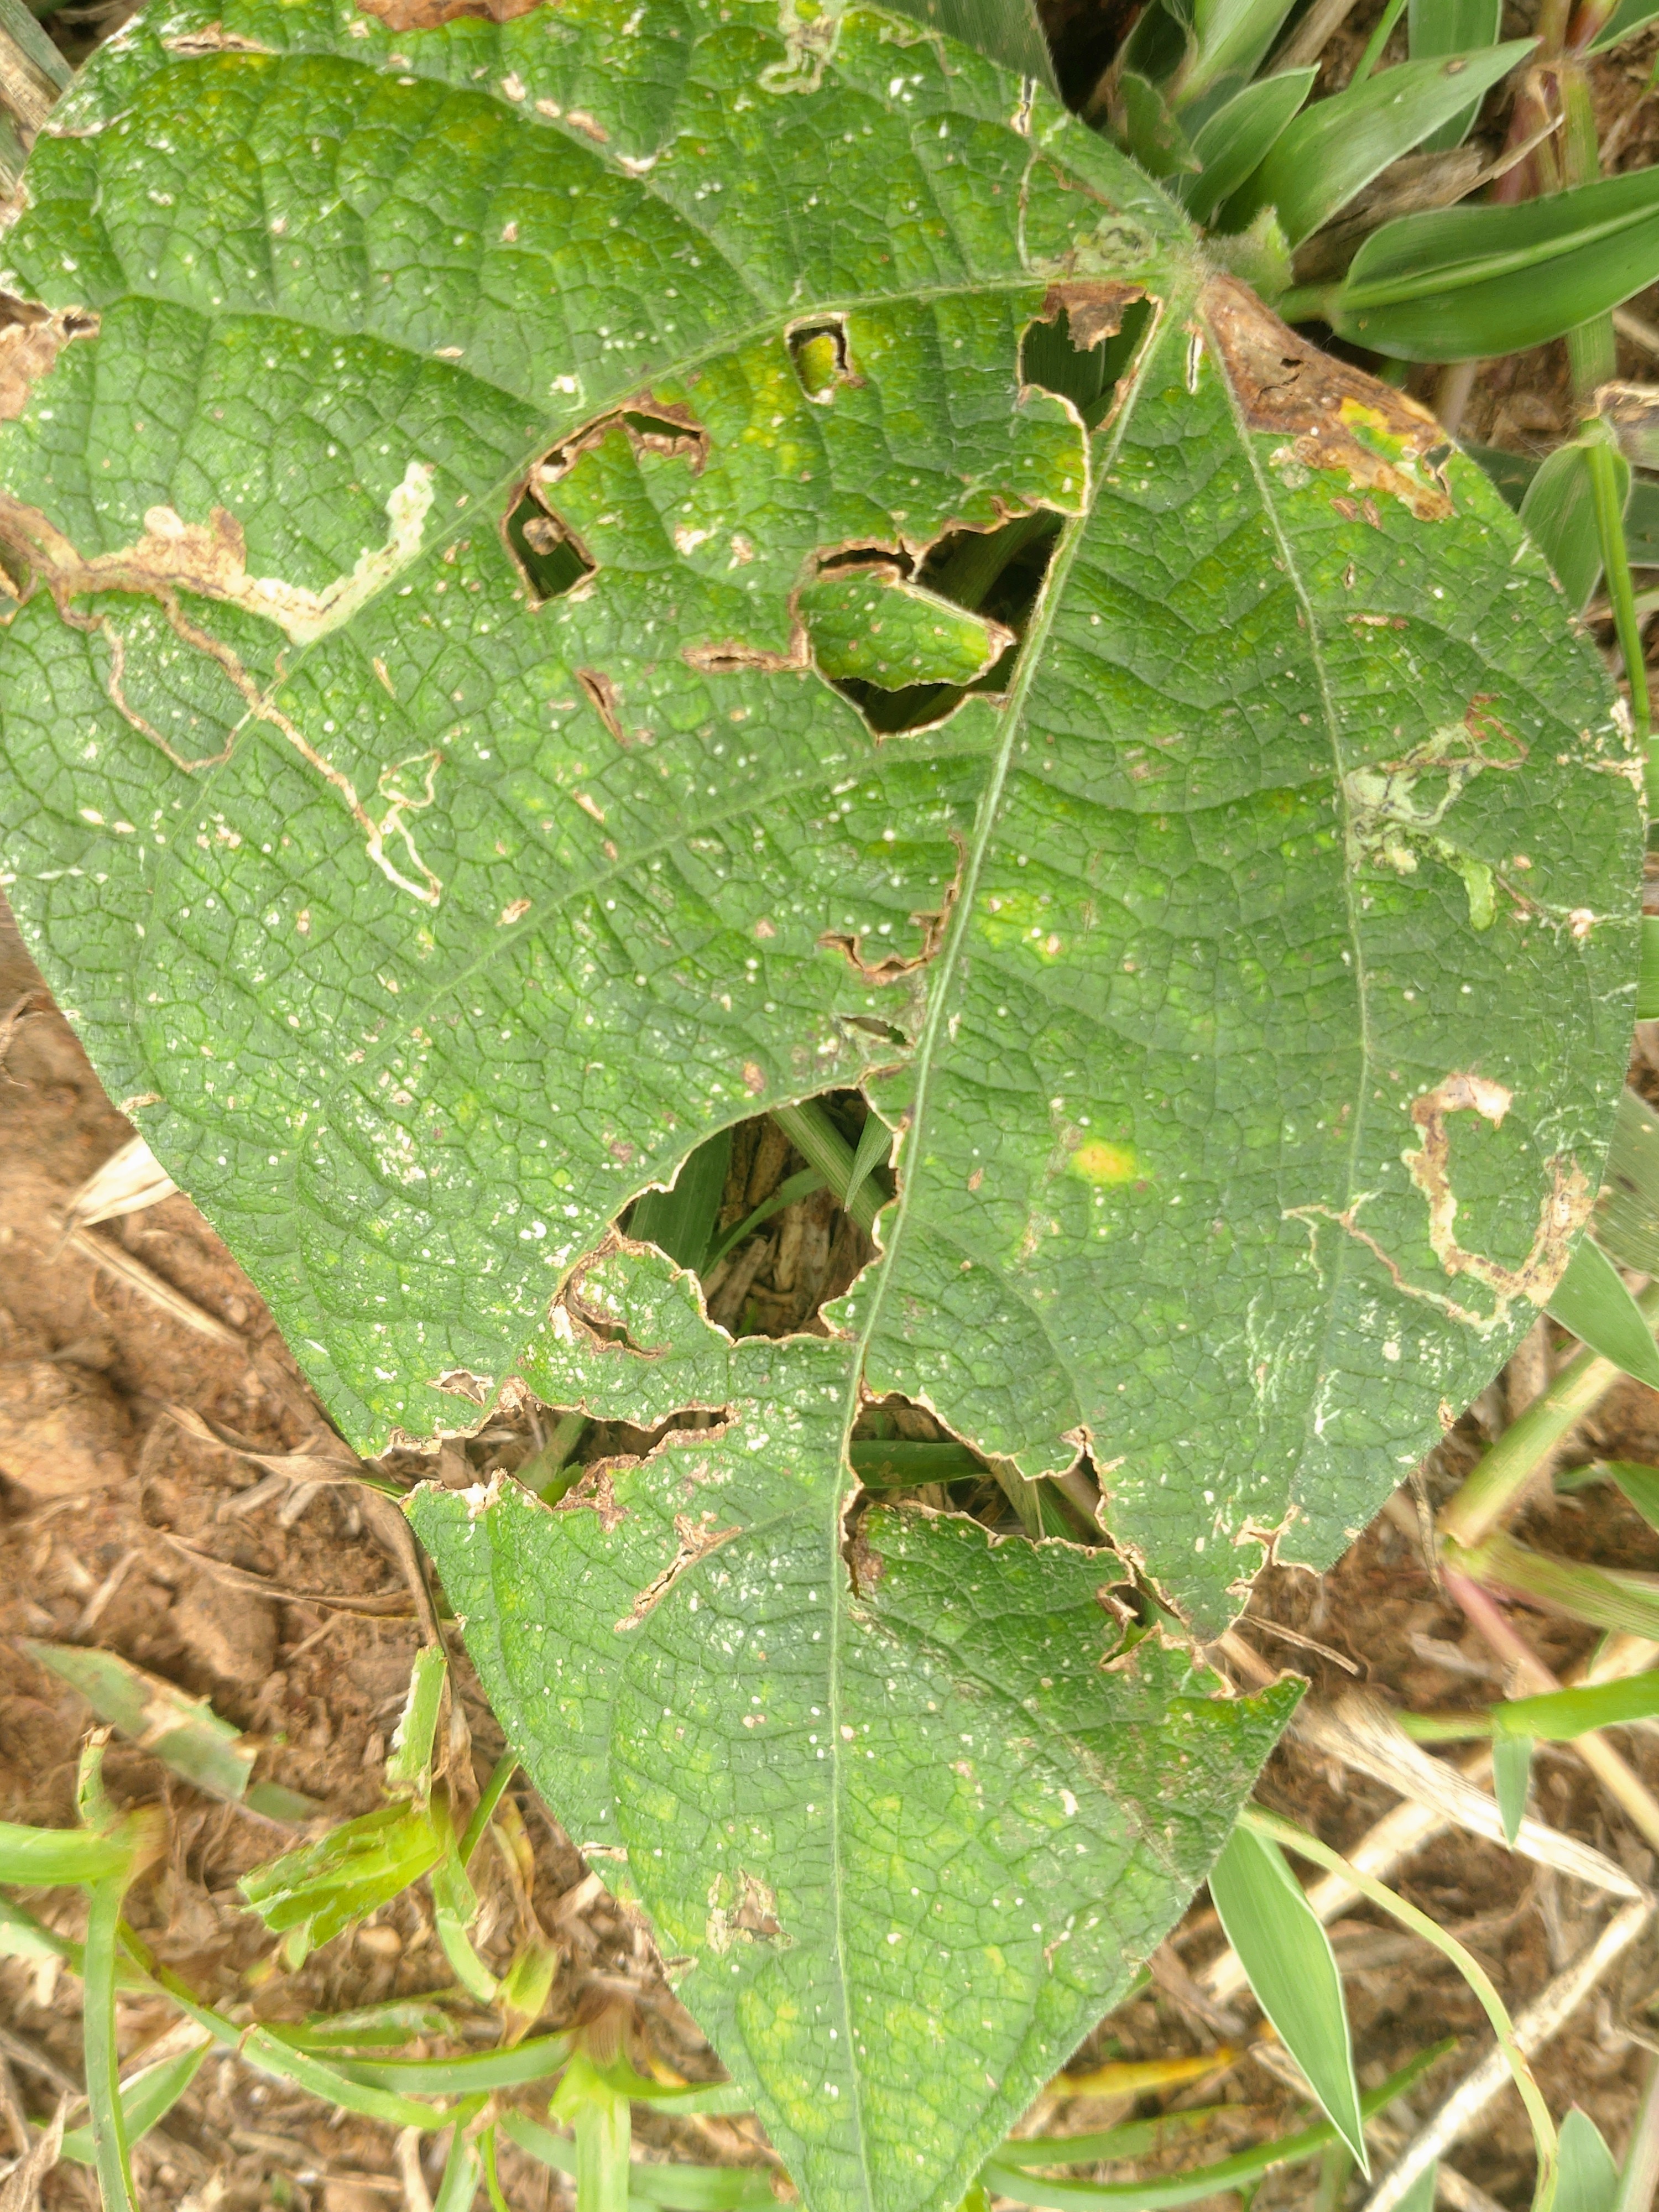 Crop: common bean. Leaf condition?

anthracnose
